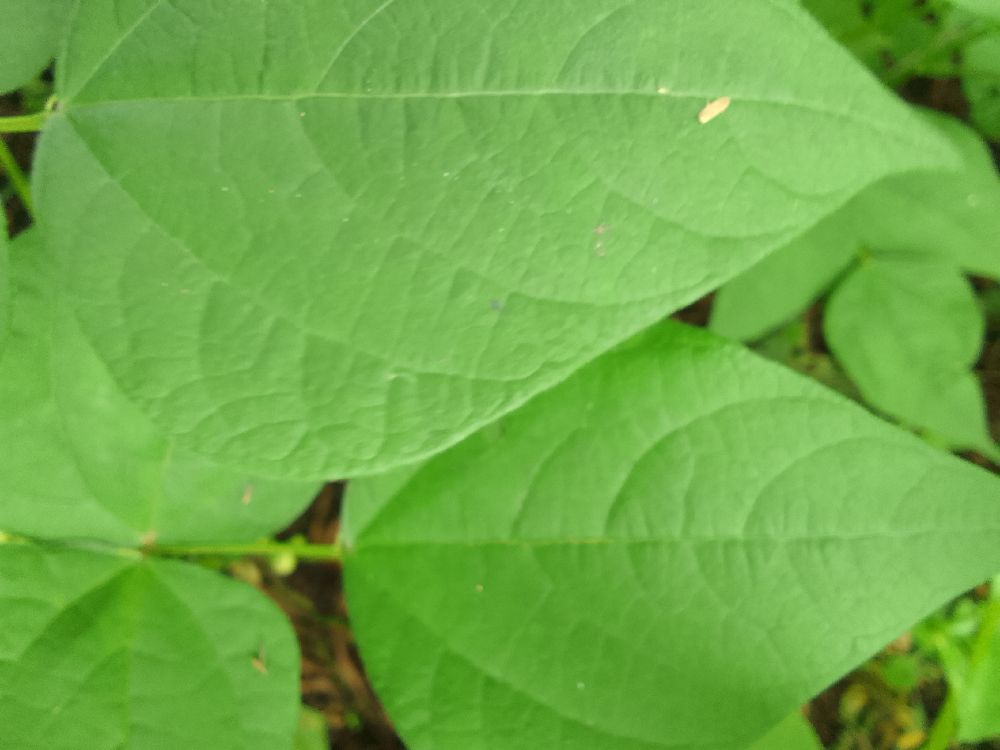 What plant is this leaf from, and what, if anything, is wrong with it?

common bean, healthy
